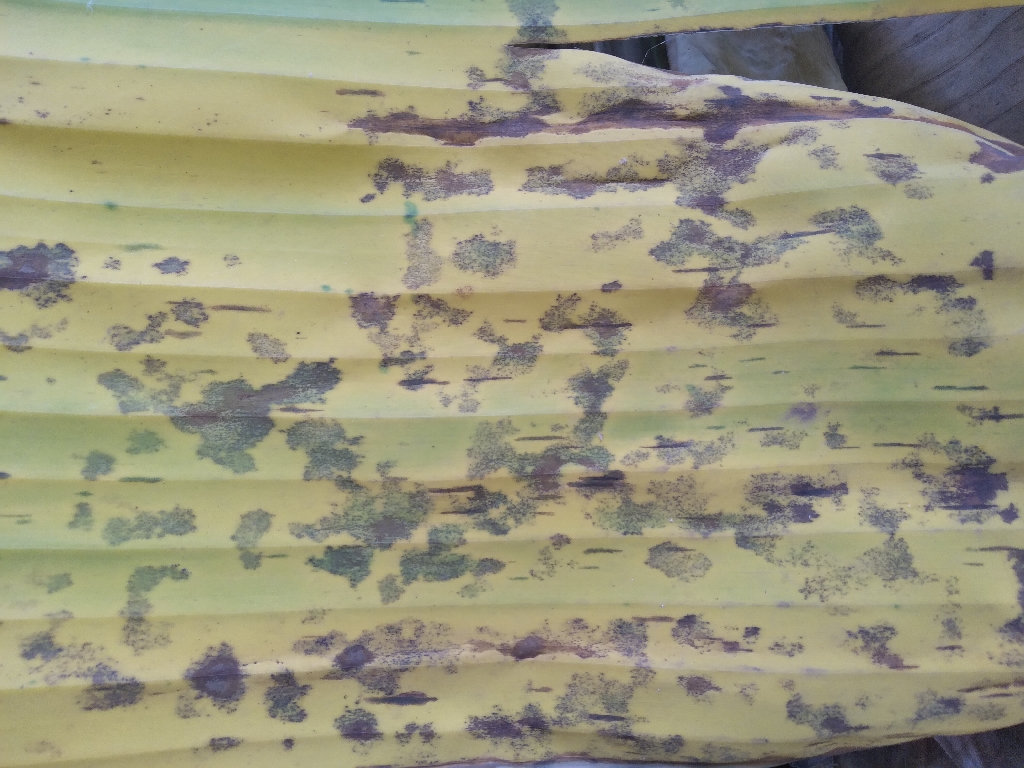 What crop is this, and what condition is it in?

banana, black sigatoka
